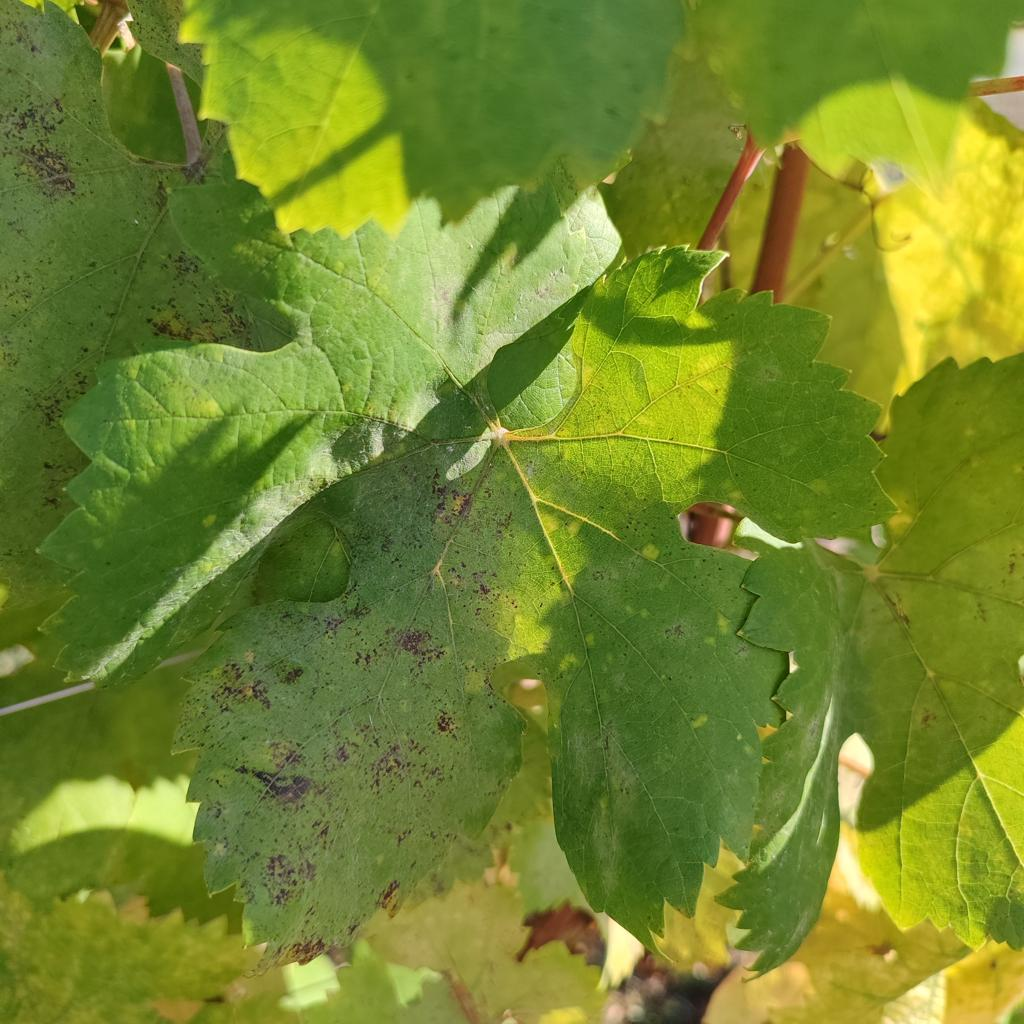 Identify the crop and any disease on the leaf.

grapevine, powdery mildew
